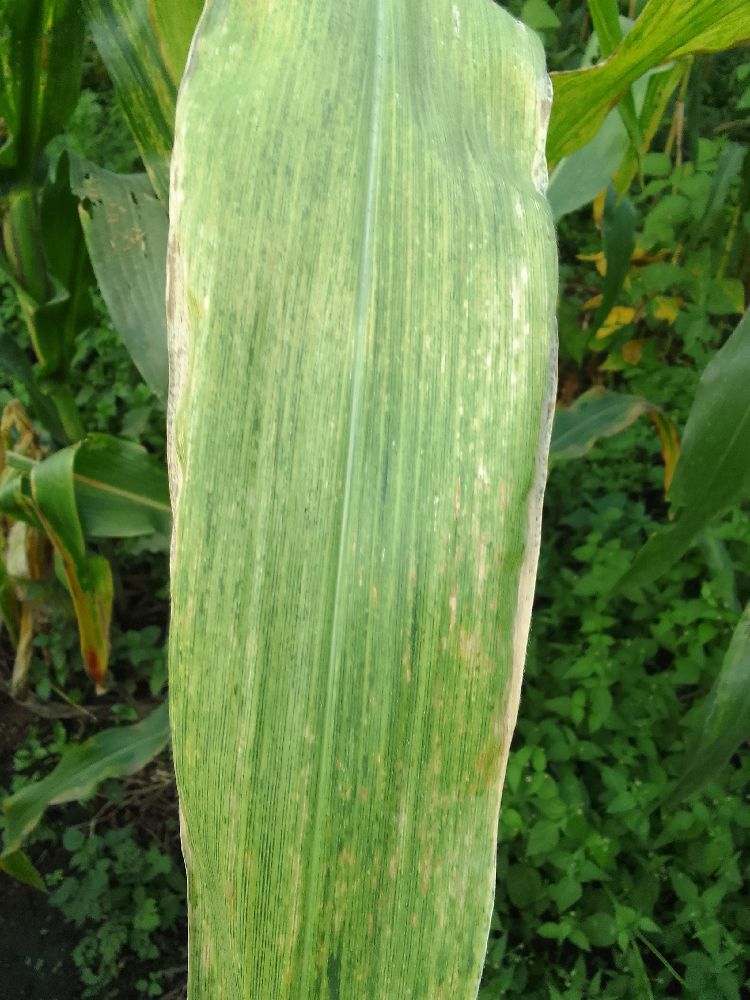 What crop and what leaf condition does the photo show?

maize, maize lethal necrosis
